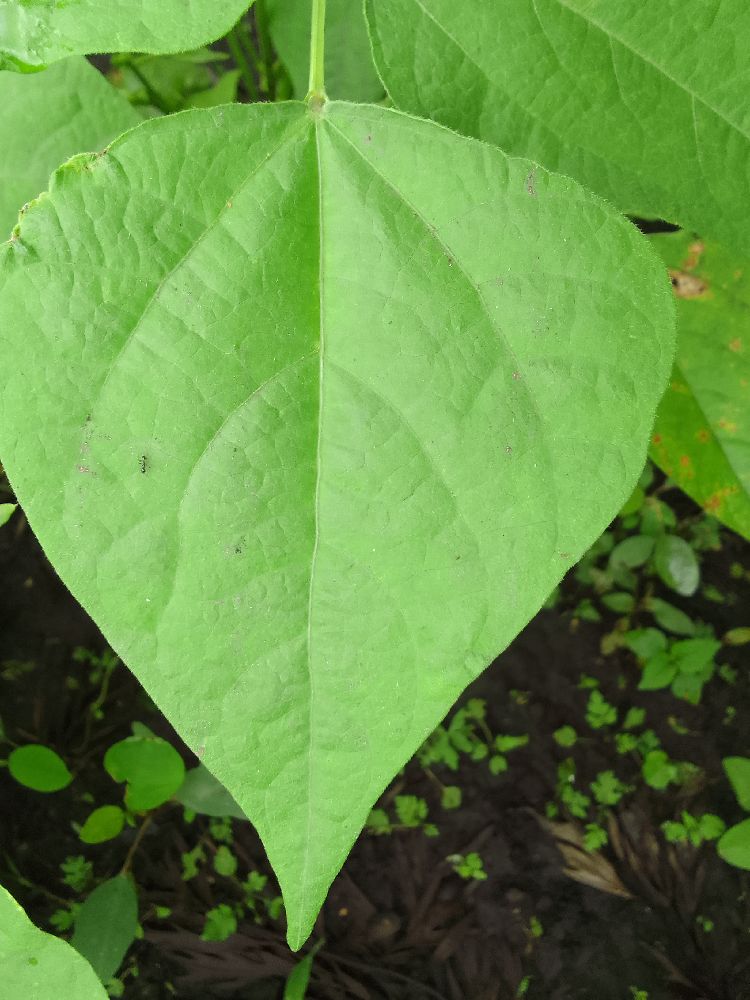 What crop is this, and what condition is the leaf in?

maize, healthy
